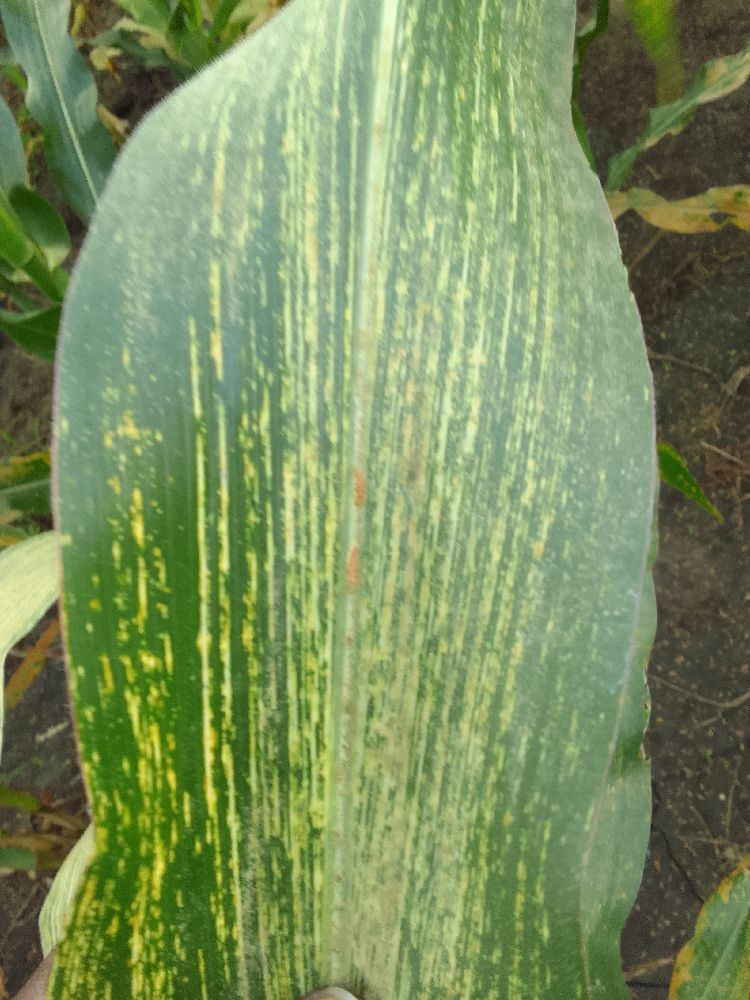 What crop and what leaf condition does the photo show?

maize, maize streak virus
